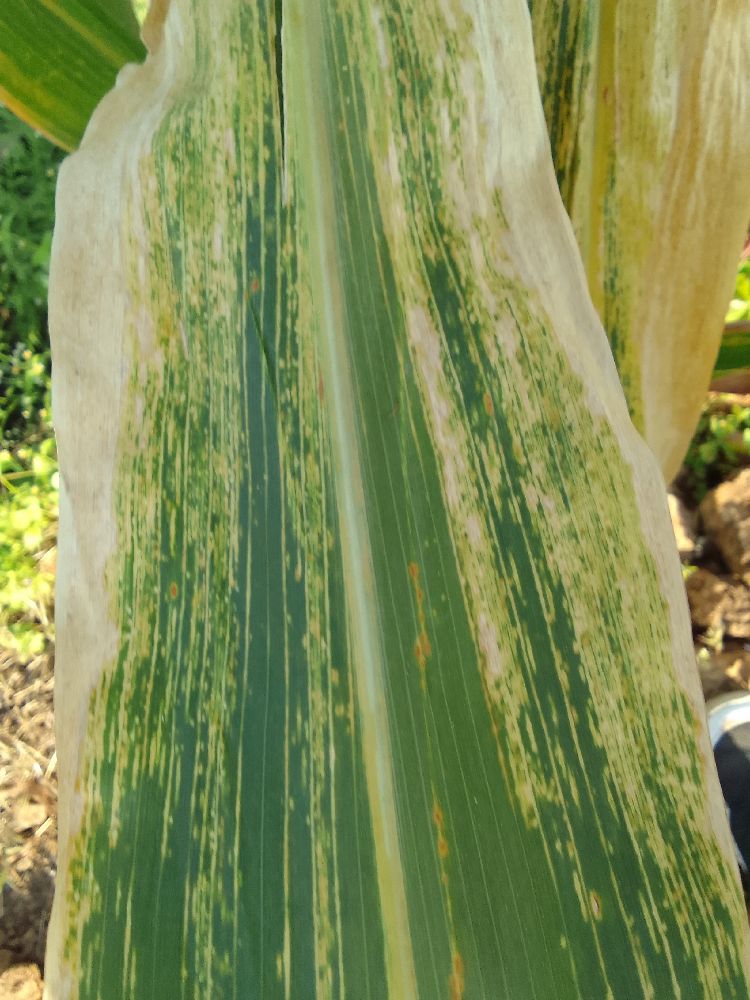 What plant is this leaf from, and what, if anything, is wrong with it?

maize, maize lethal necrosis
